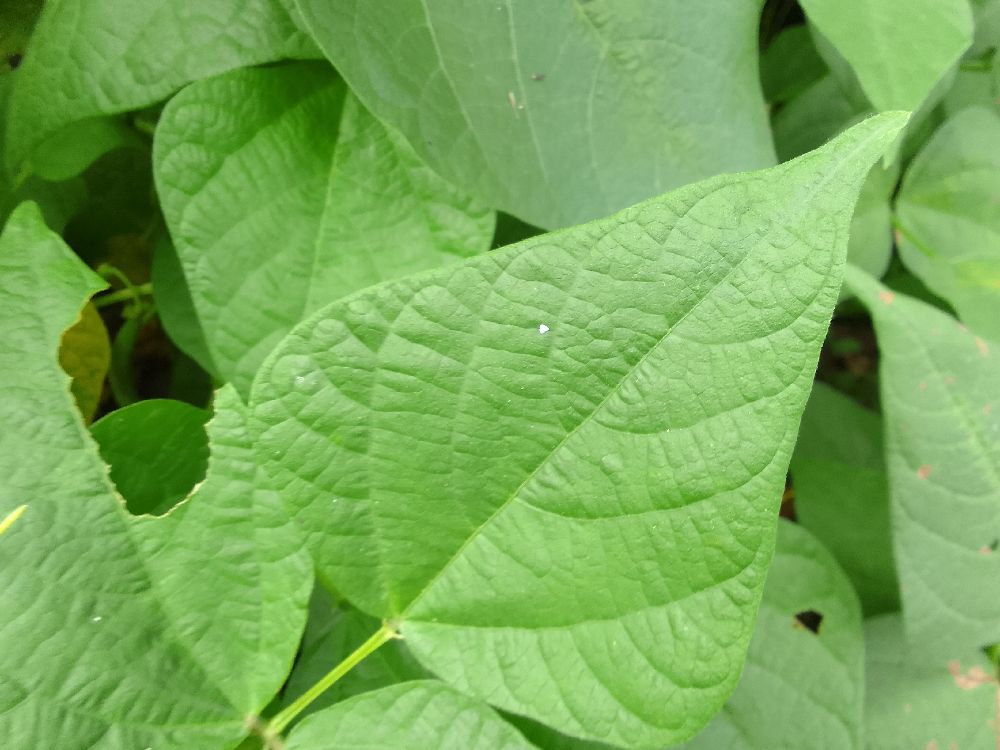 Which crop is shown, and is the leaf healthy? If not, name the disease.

common bean, healthy
